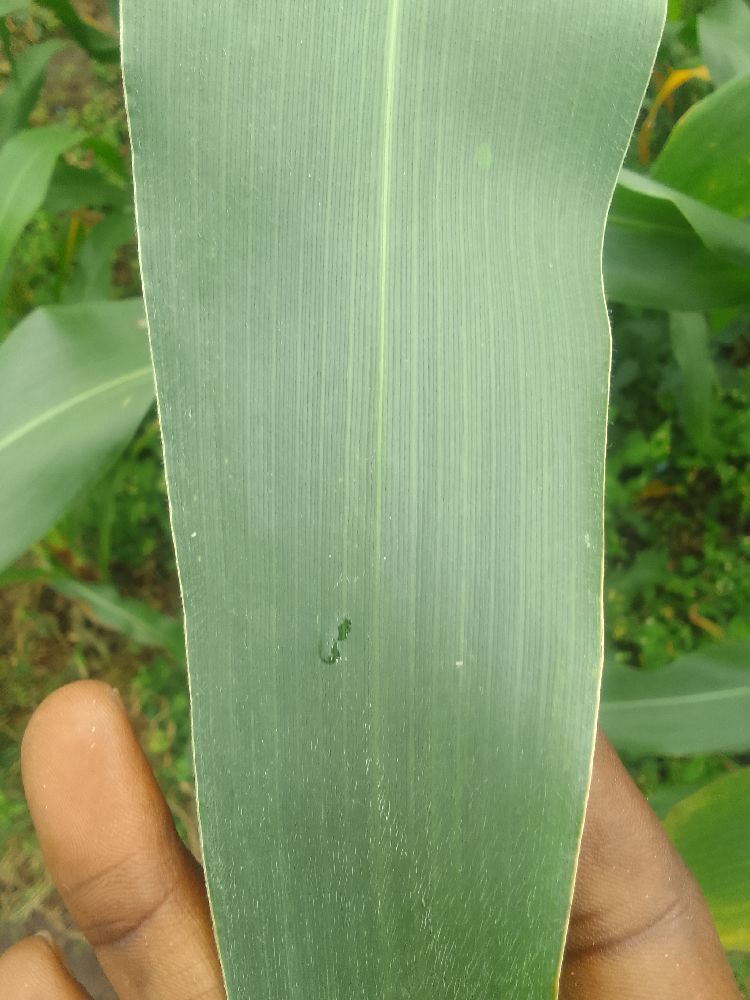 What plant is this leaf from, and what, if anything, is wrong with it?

maize, healthy
